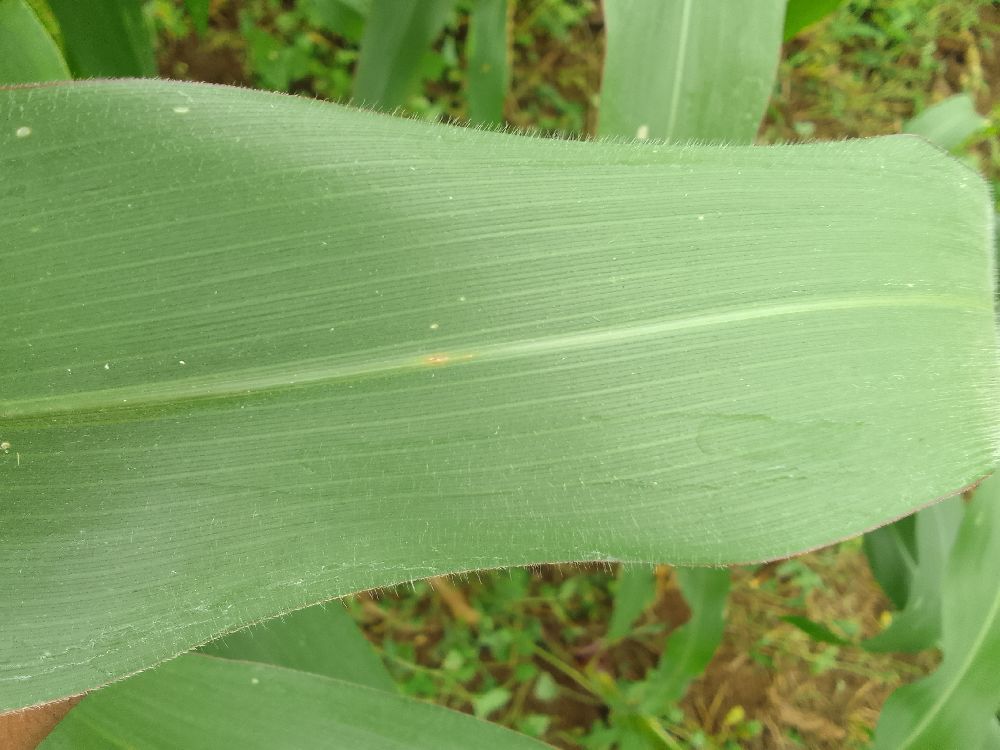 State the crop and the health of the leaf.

maize, healthy
